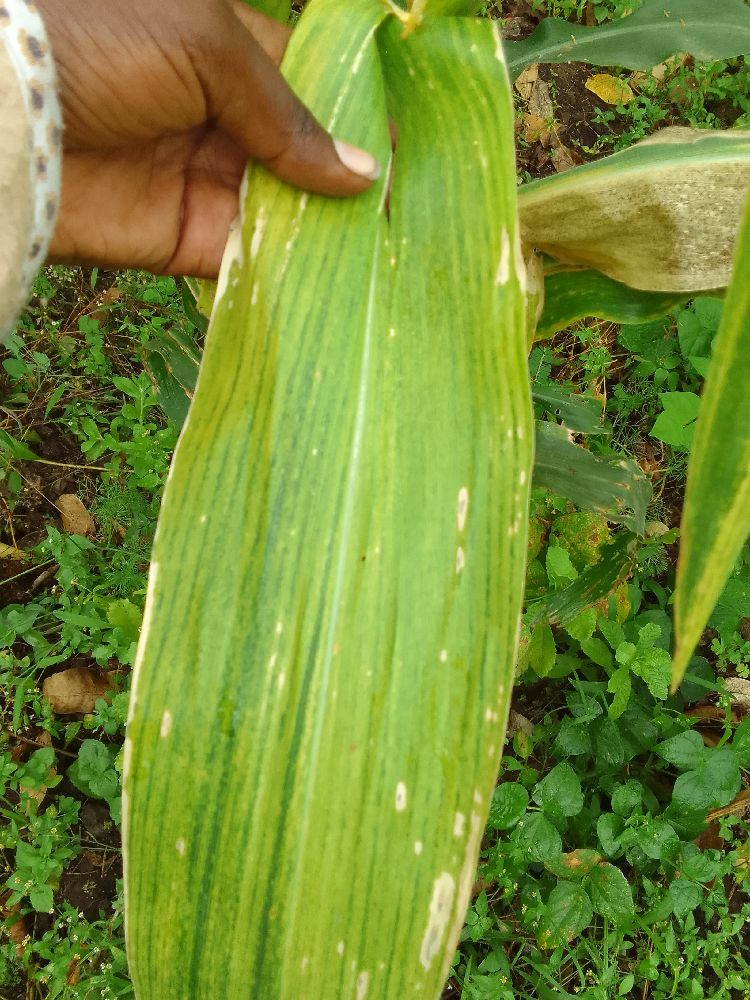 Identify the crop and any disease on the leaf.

maize, maize lethal necrosis
